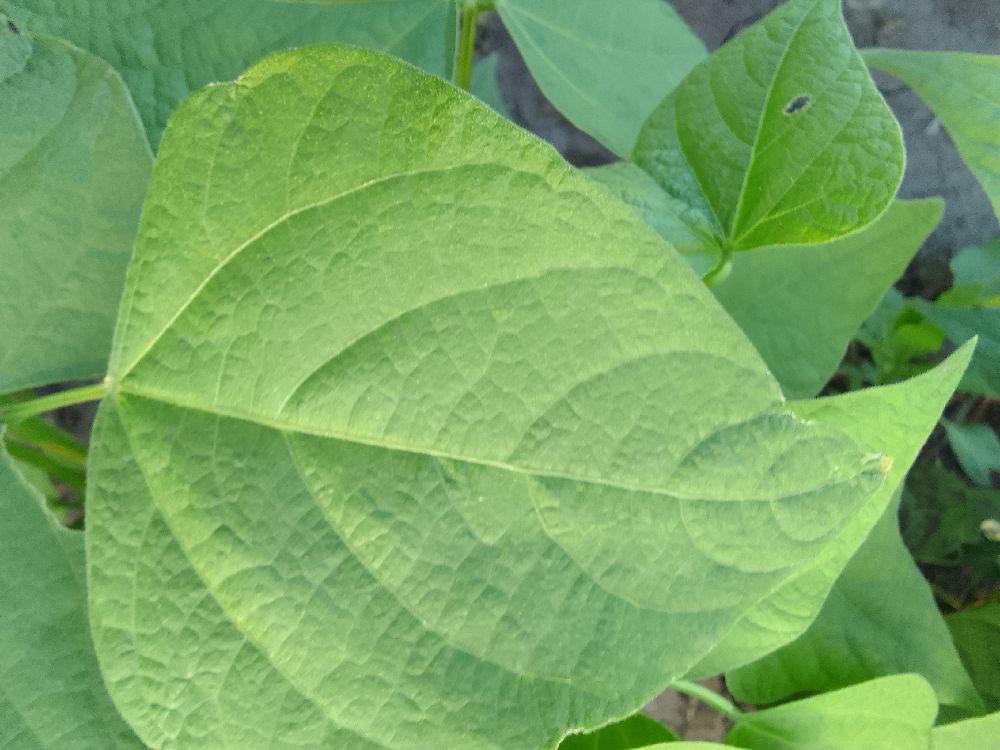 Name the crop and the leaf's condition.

common bean, healthy
